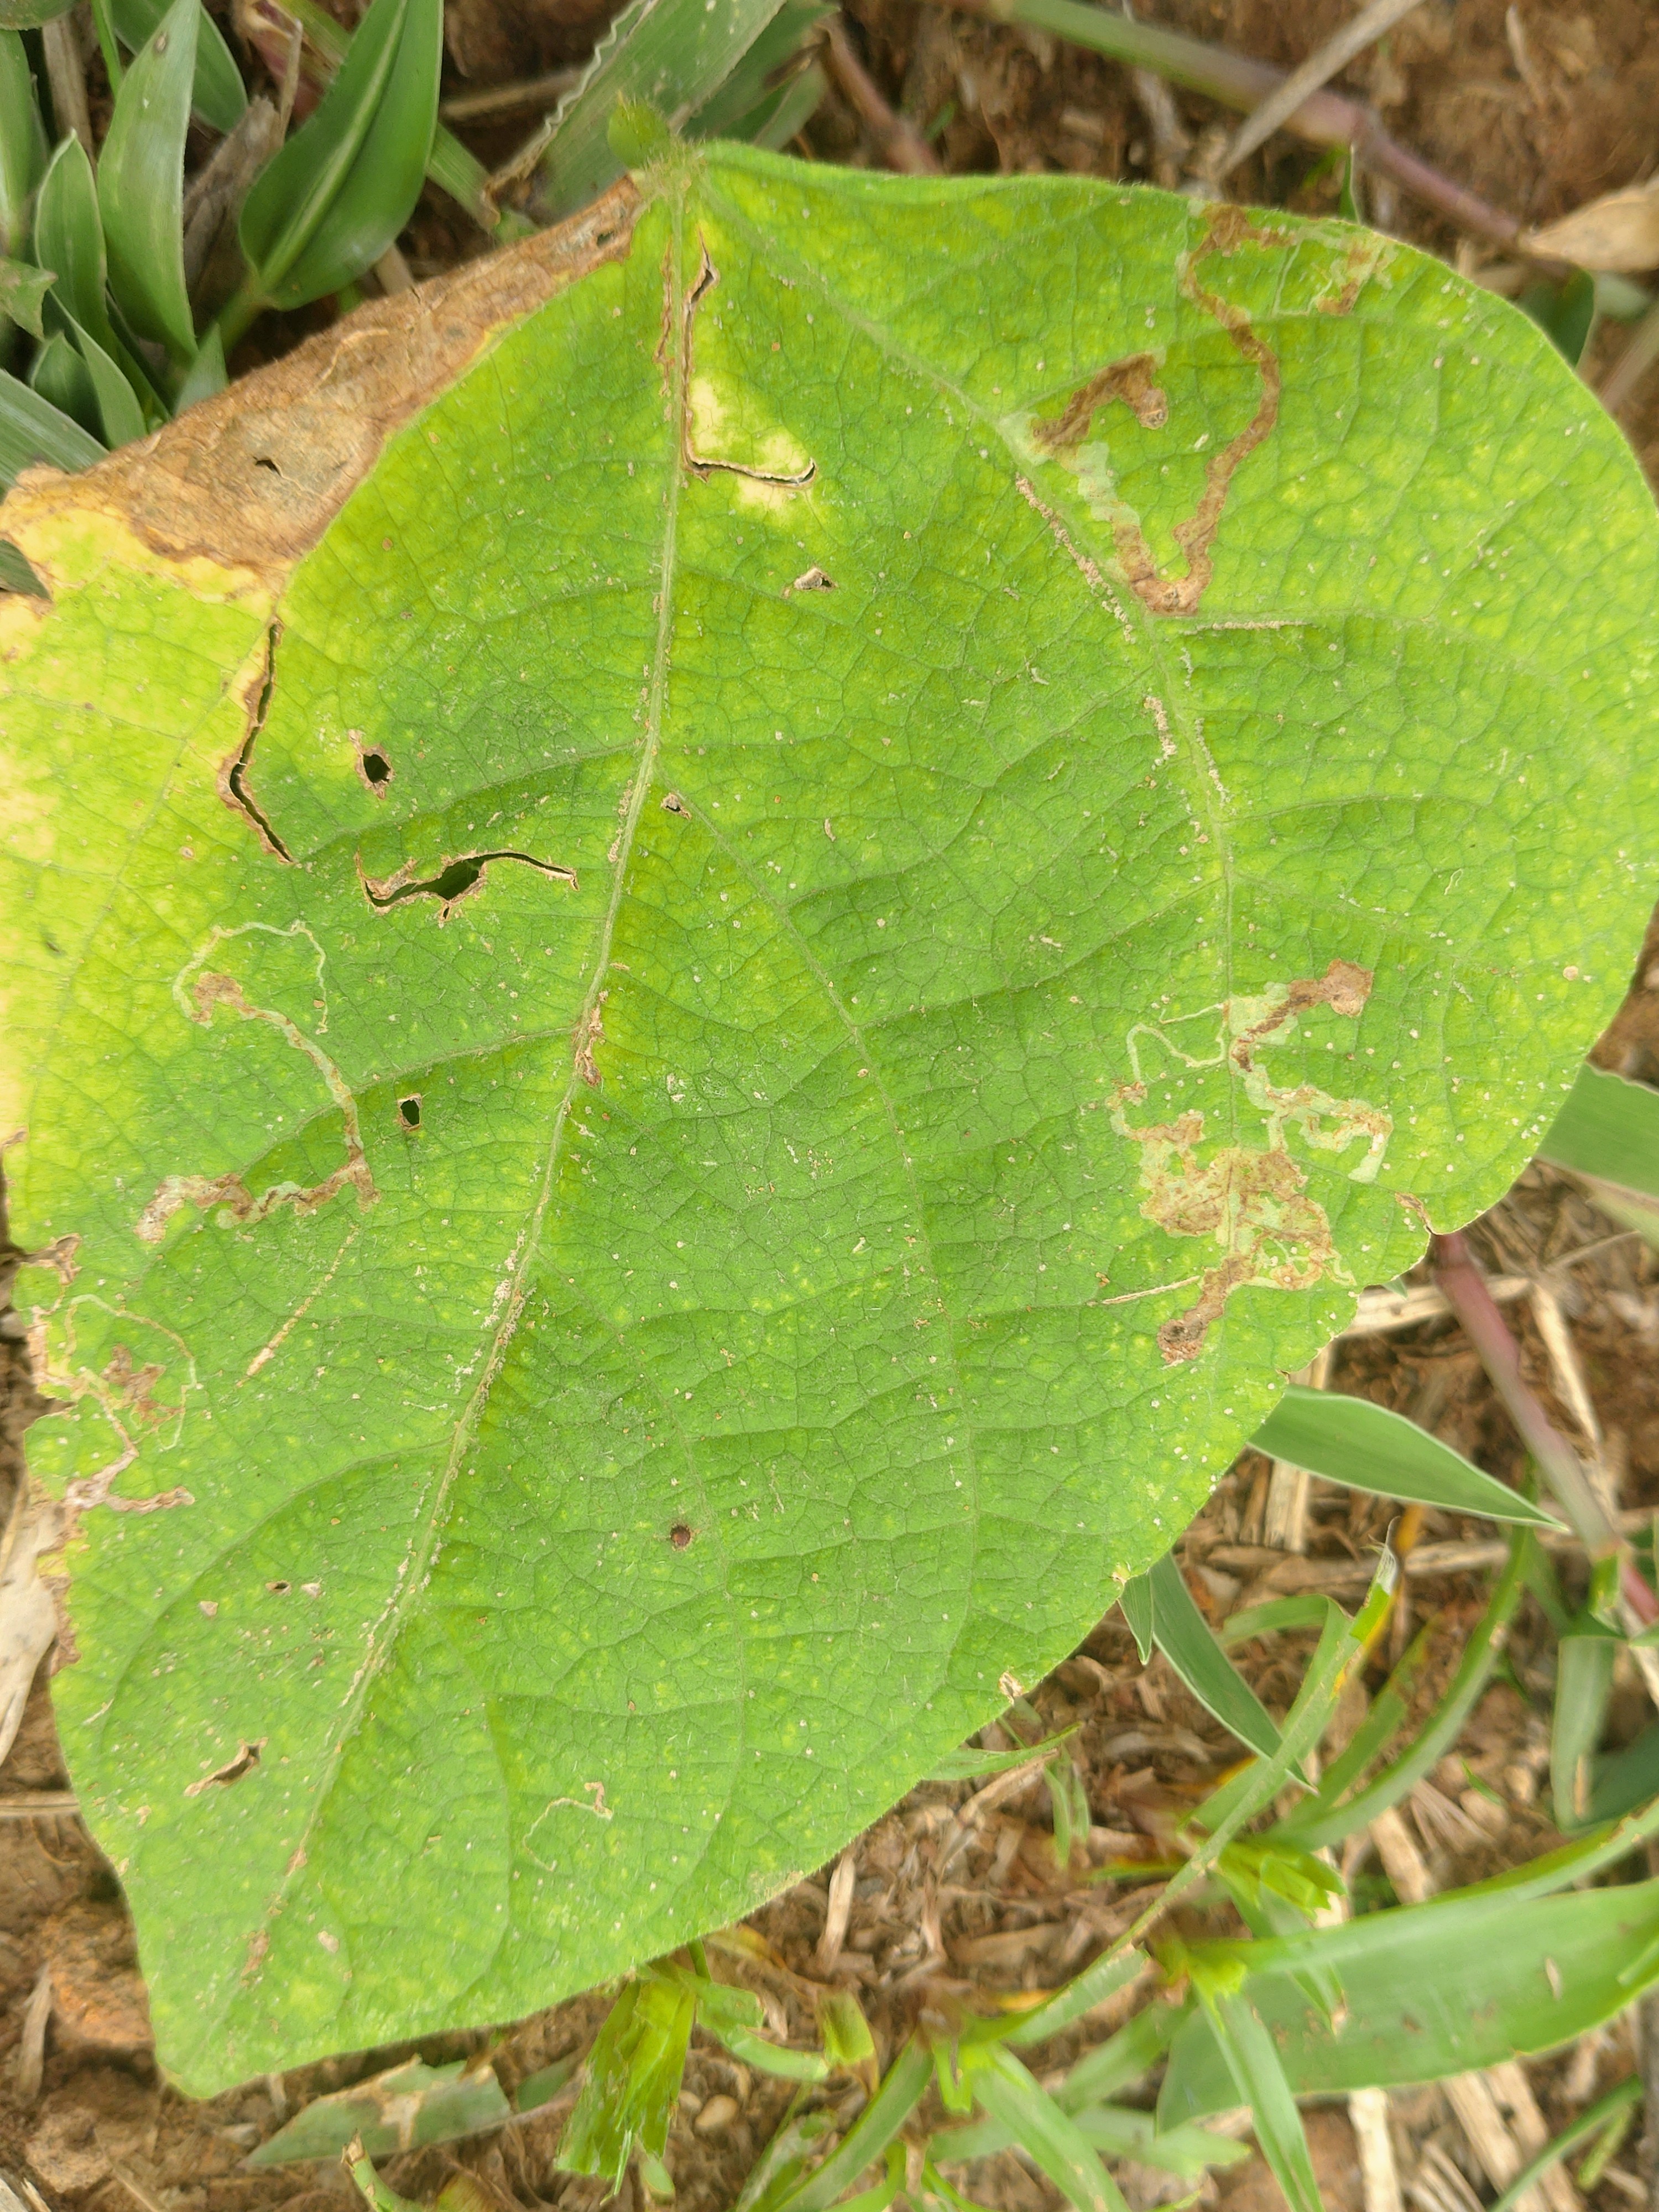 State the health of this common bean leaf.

rust
